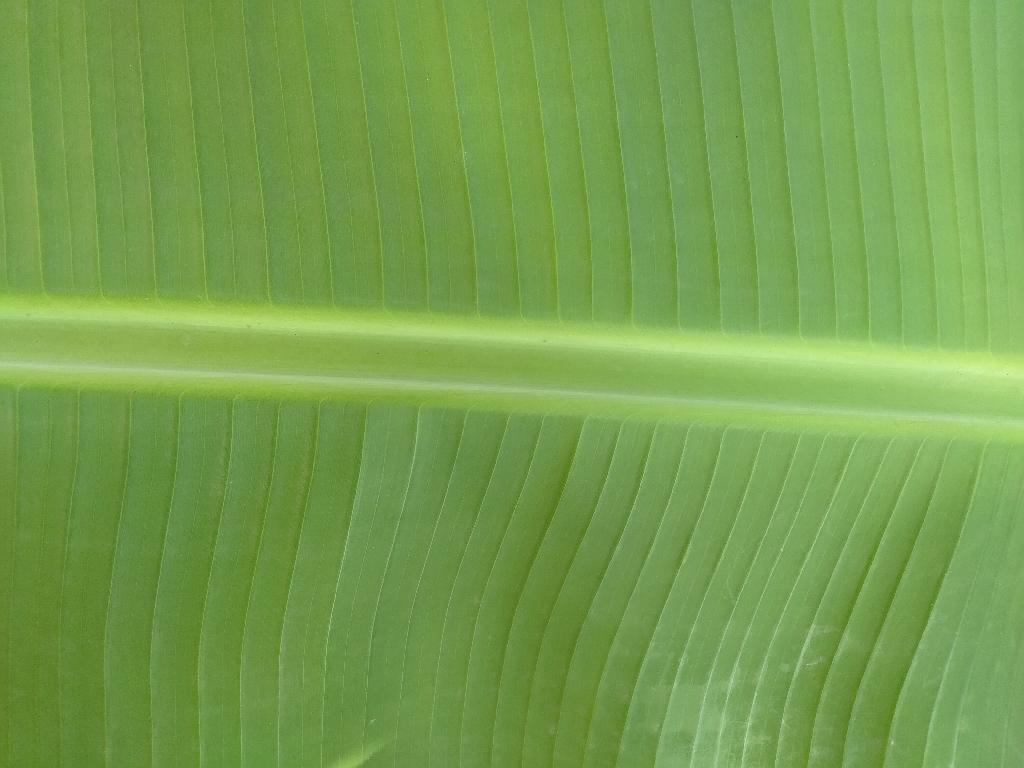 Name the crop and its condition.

banana, healthy
